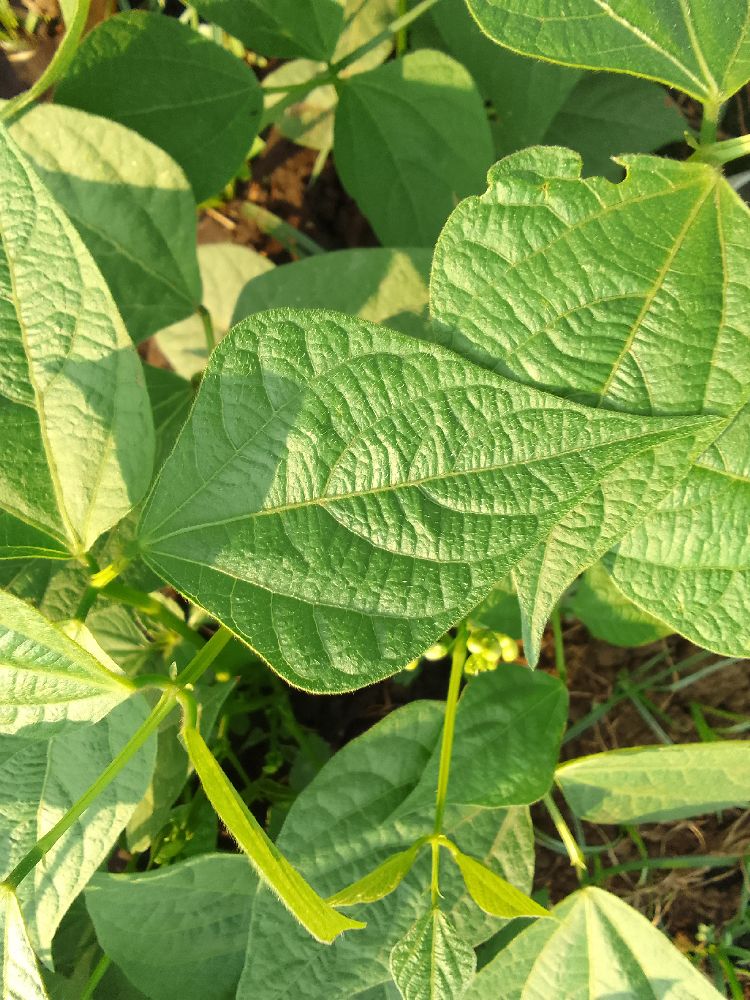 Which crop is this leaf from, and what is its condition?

common bean, healthy
